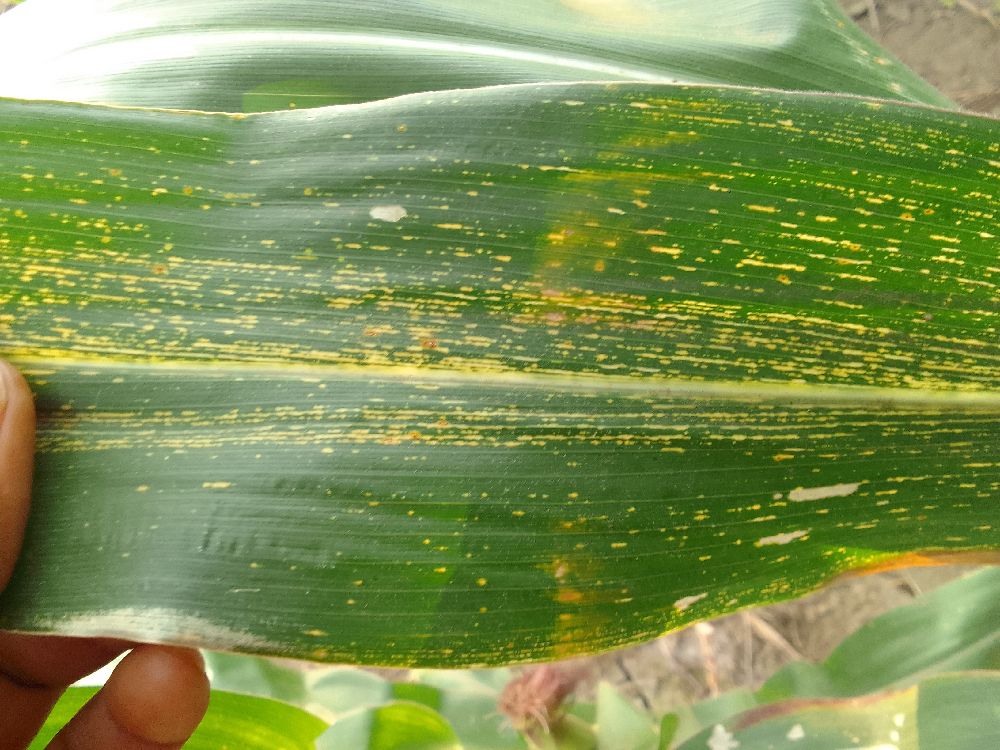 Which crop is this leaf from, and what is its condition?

maize, maize streak virus
